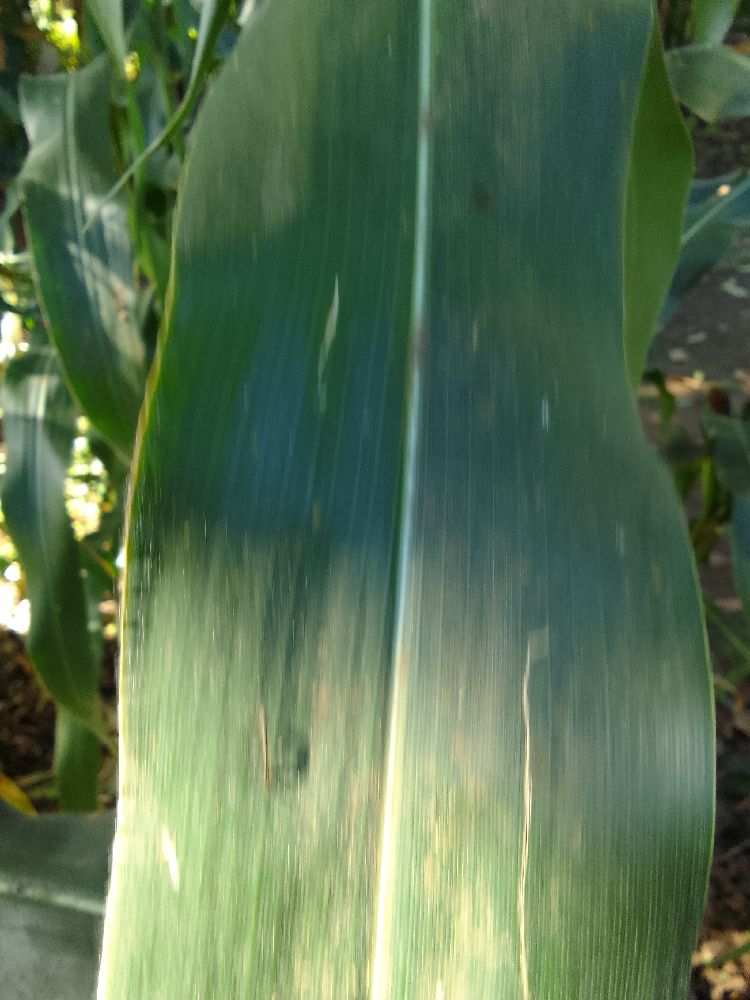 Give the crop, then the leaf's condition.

maize, healthy
